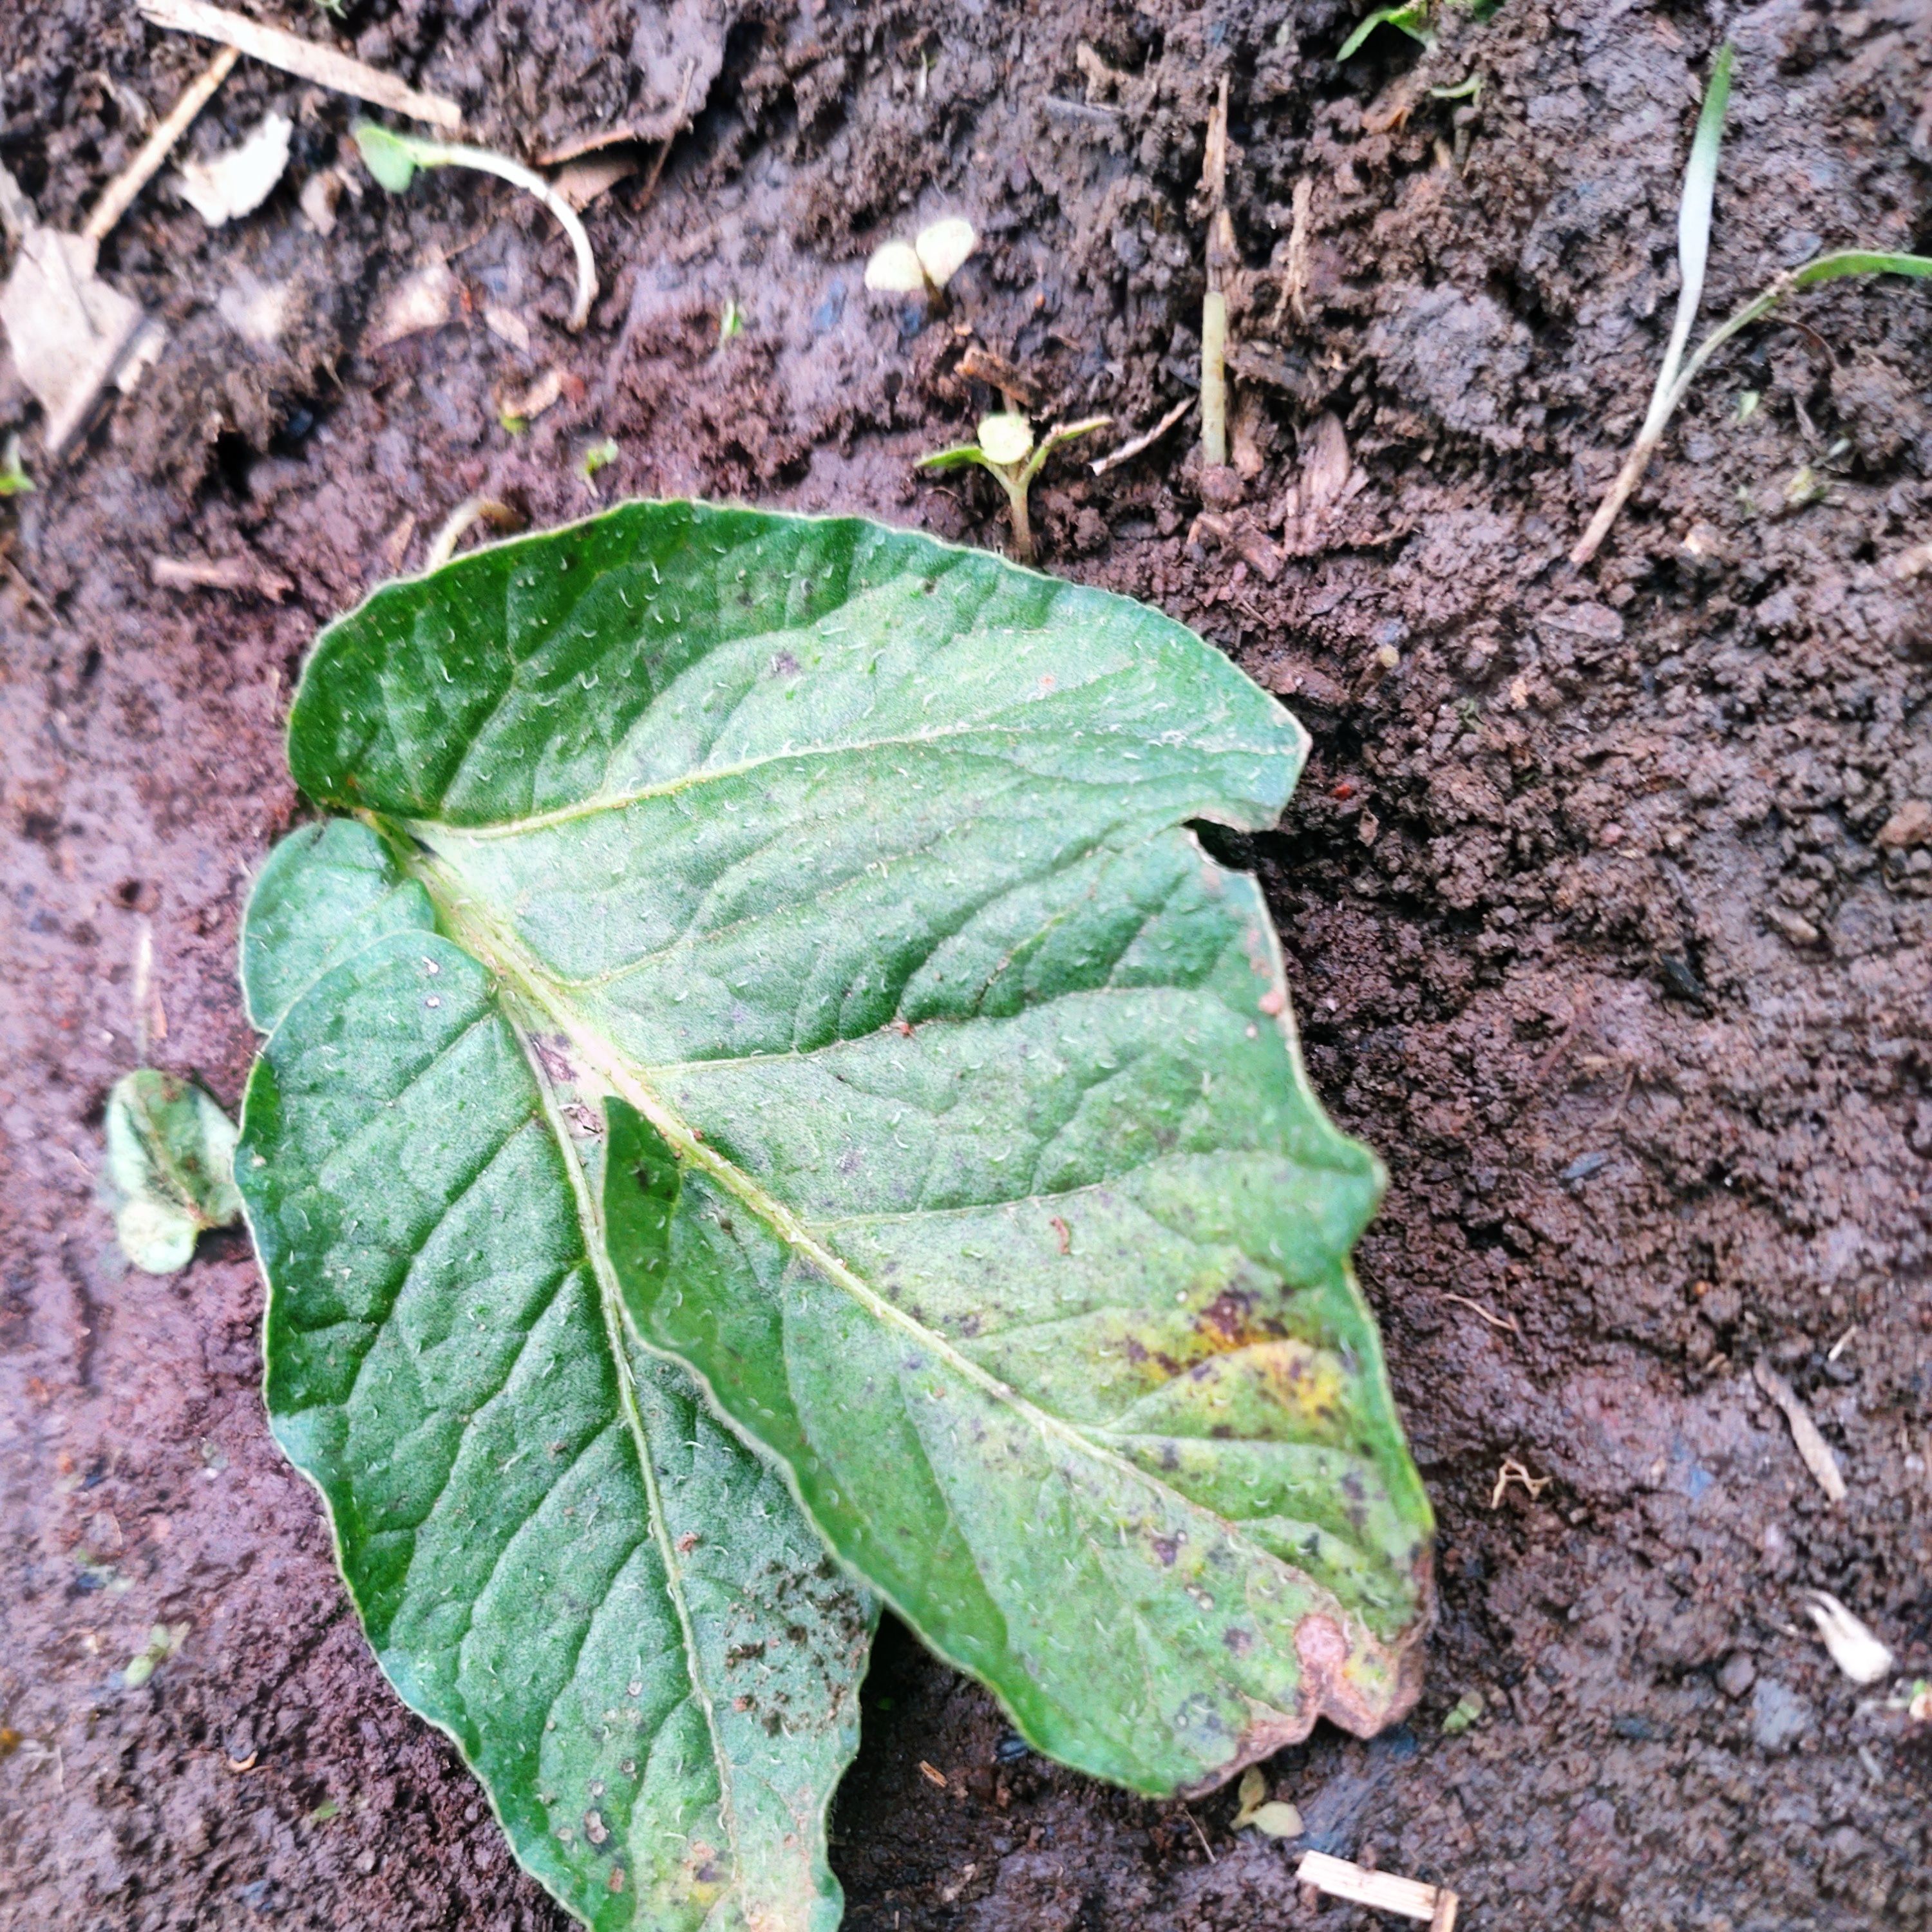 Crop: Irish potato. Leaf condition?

late blight
